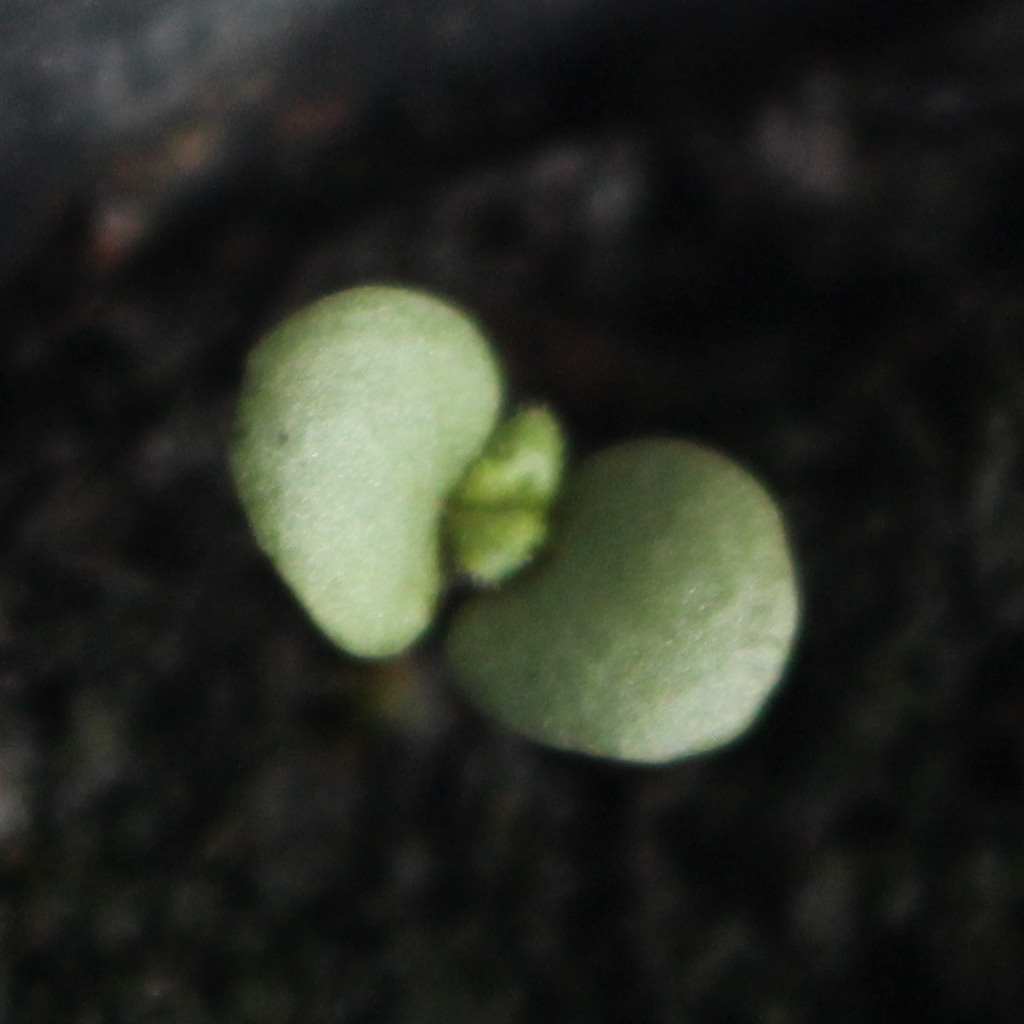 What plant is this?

Veronica persica
